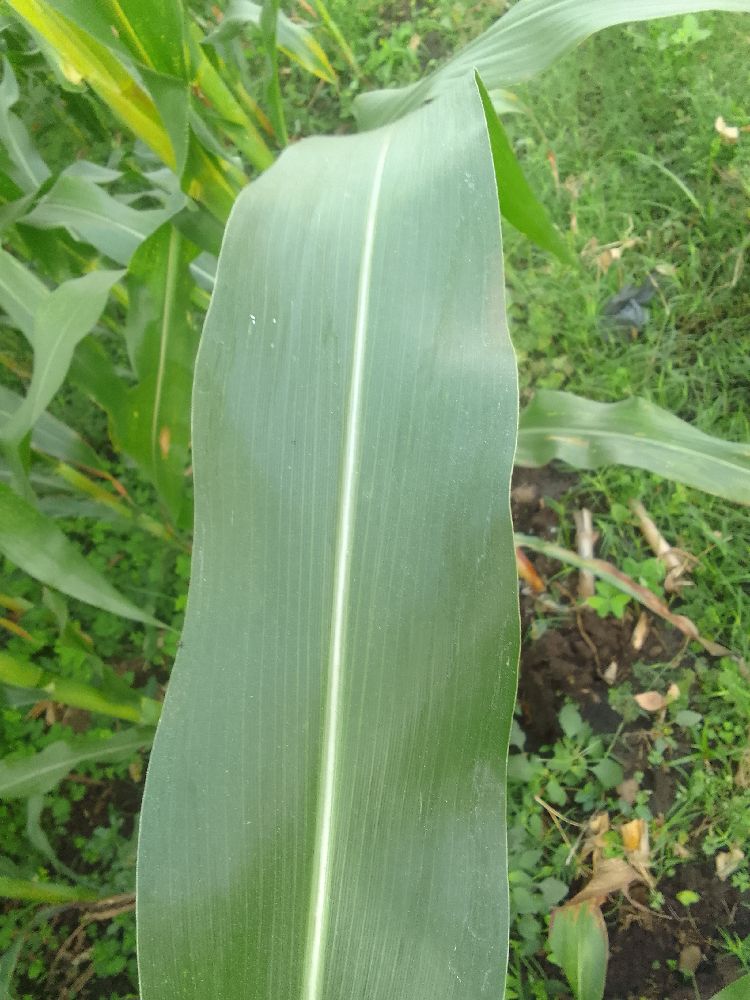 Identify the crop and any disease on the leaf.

maize, healthy
